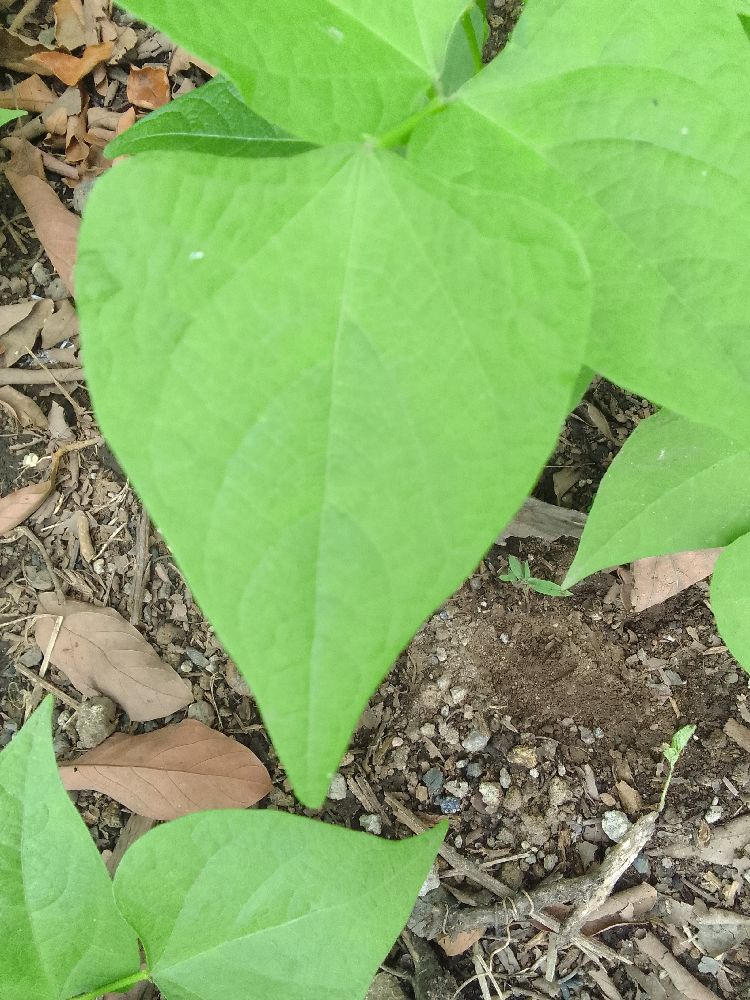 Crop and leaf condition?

common bean, healthy
